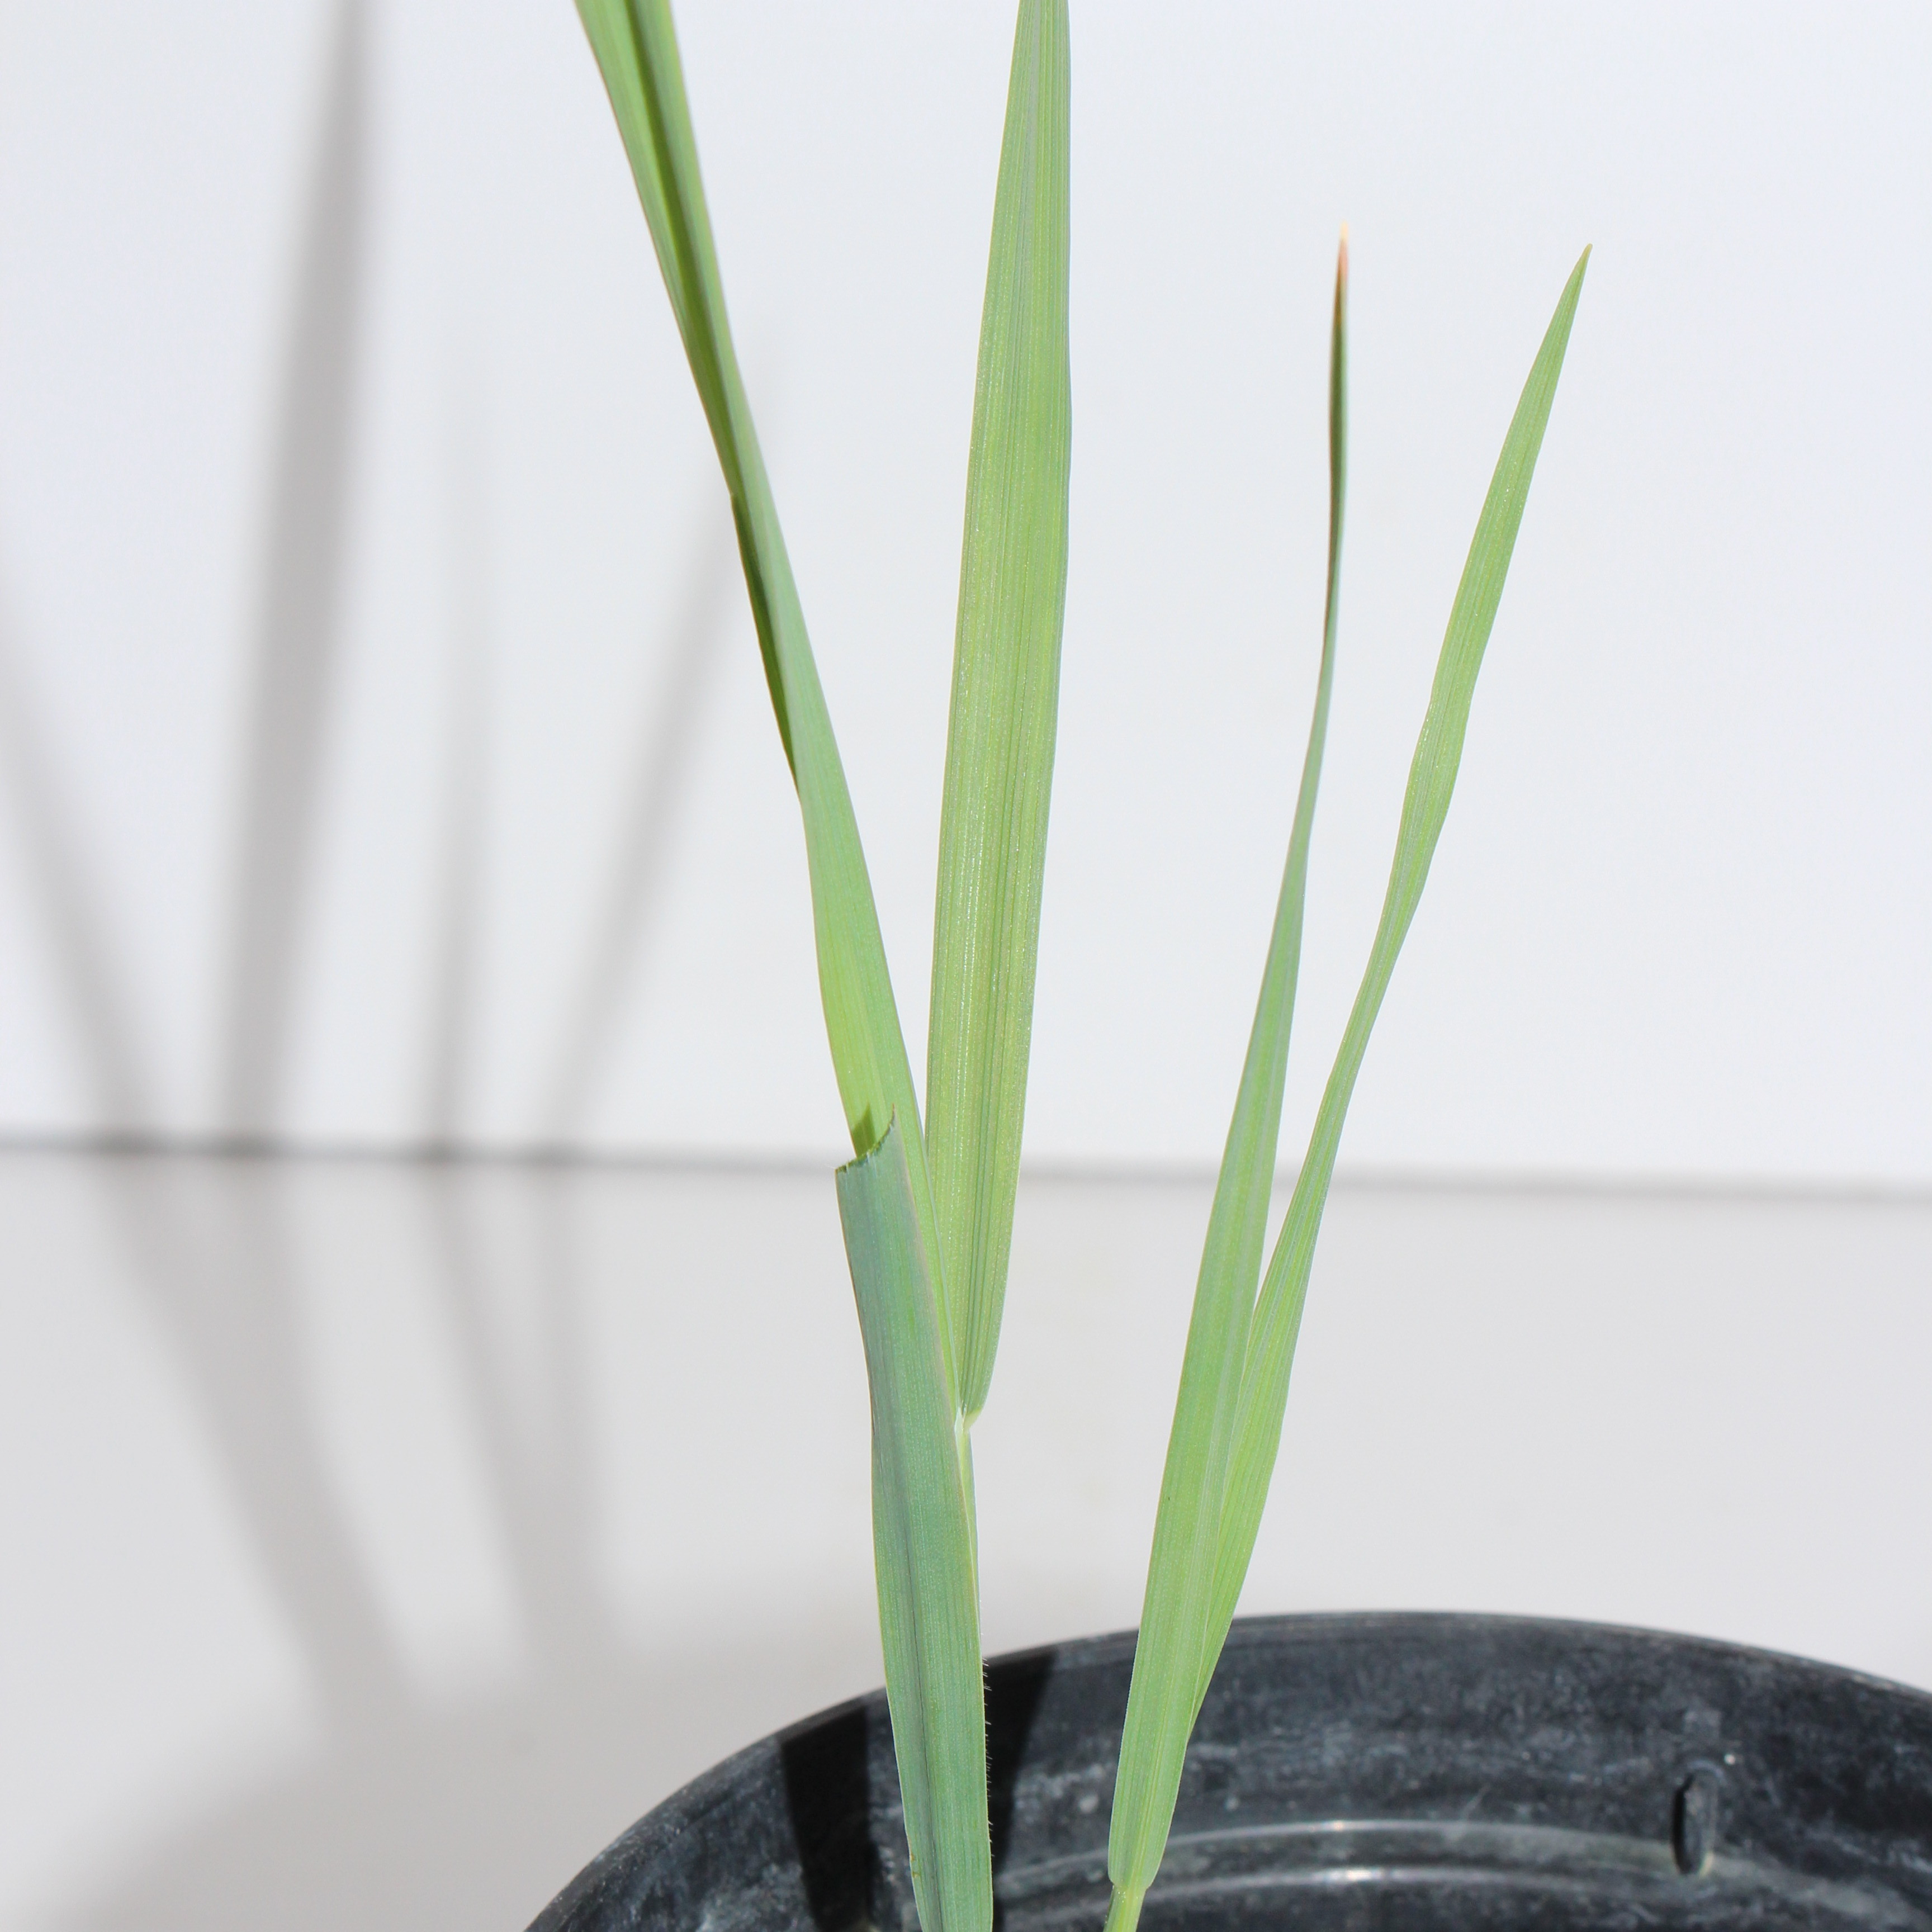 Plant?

Avena sterilis
